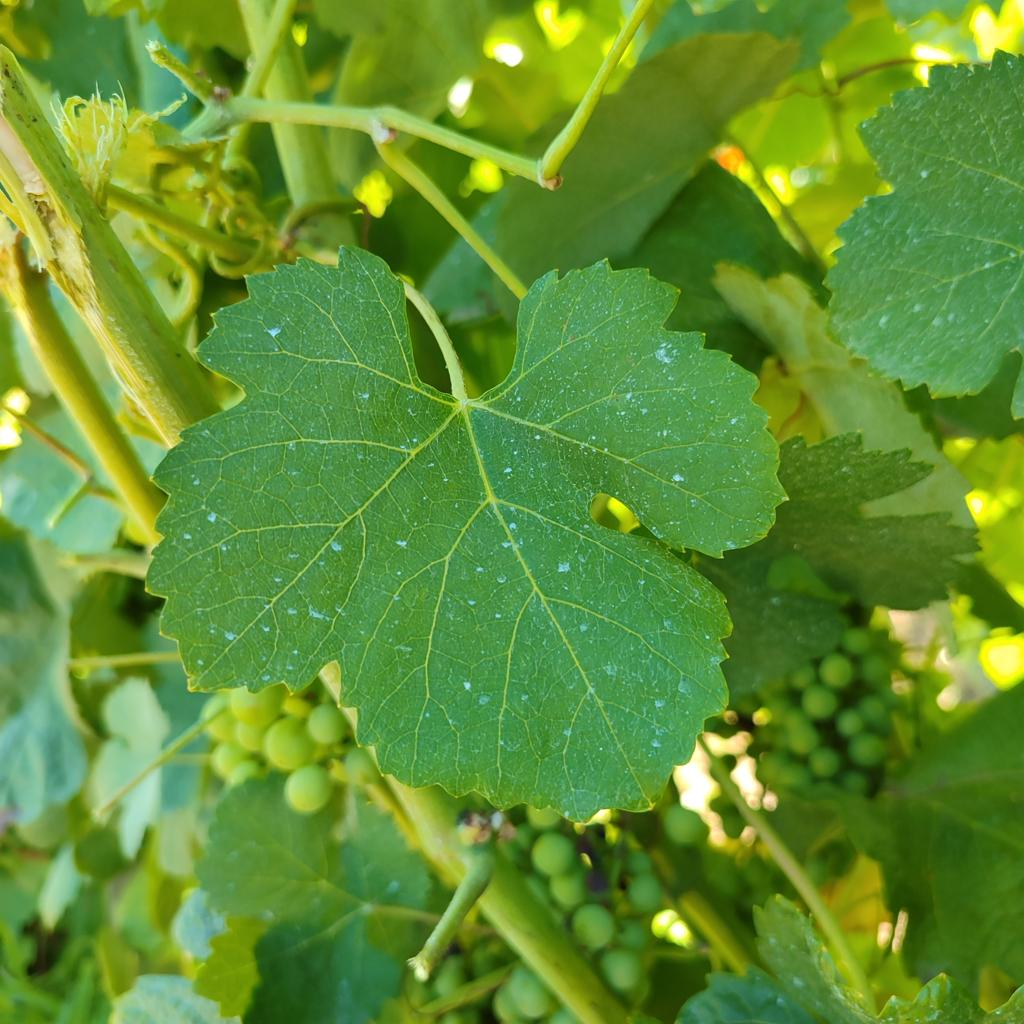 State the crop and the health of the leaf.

grapevine, healthy
